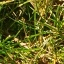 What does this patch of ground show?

grass
